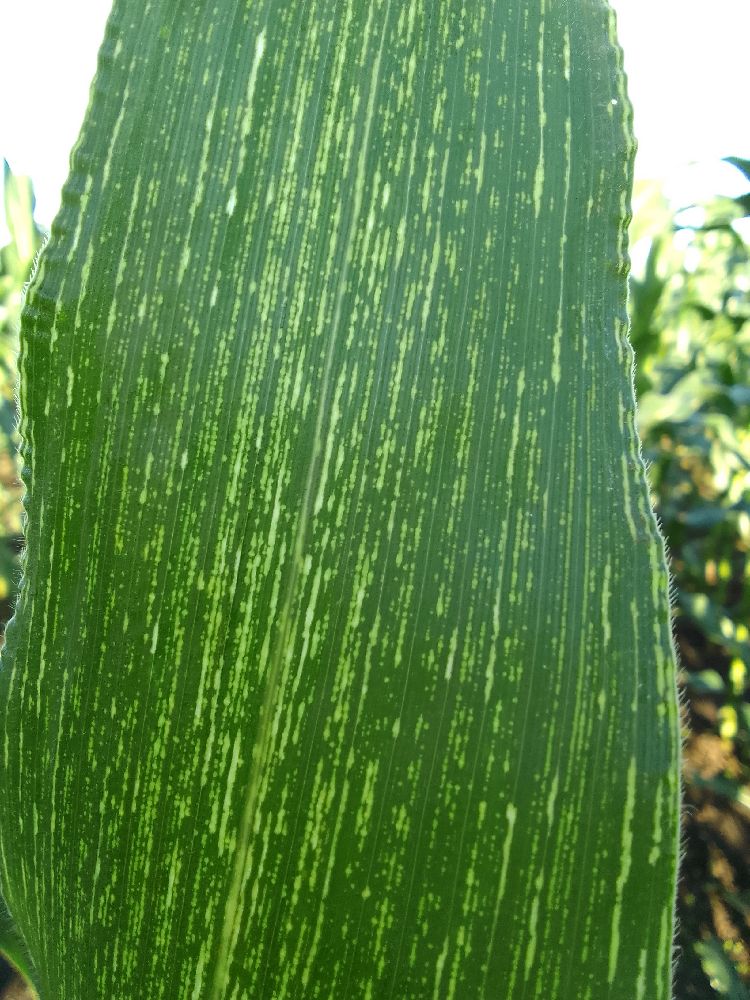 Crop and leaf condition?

maize, maize streak virus
